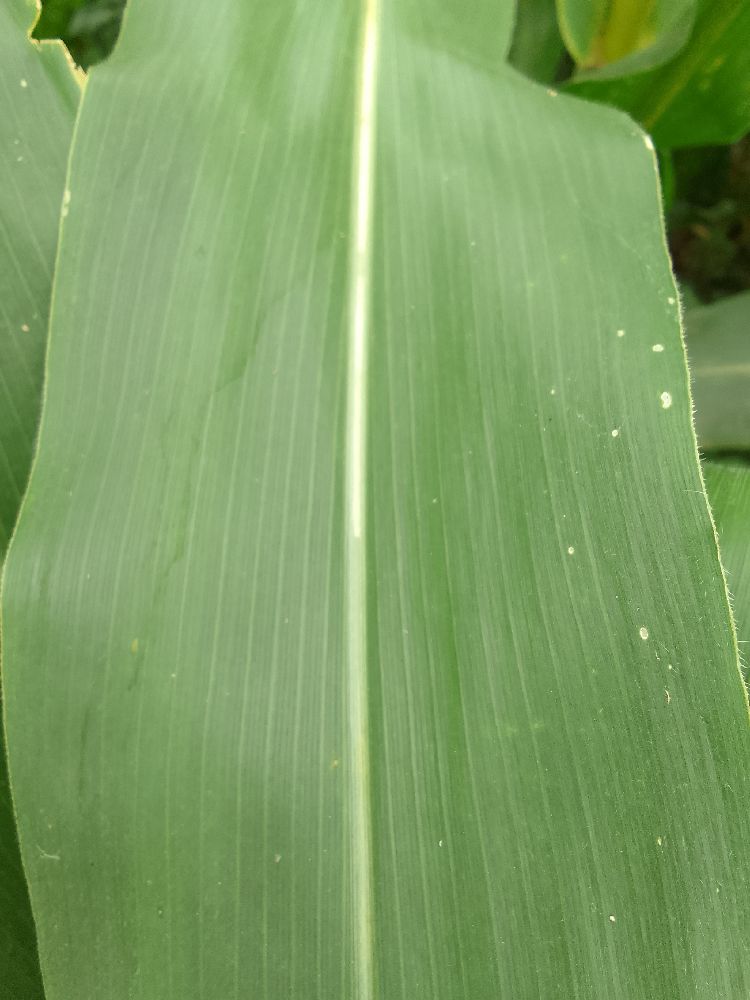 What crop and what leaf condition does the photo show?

maize, healthy
